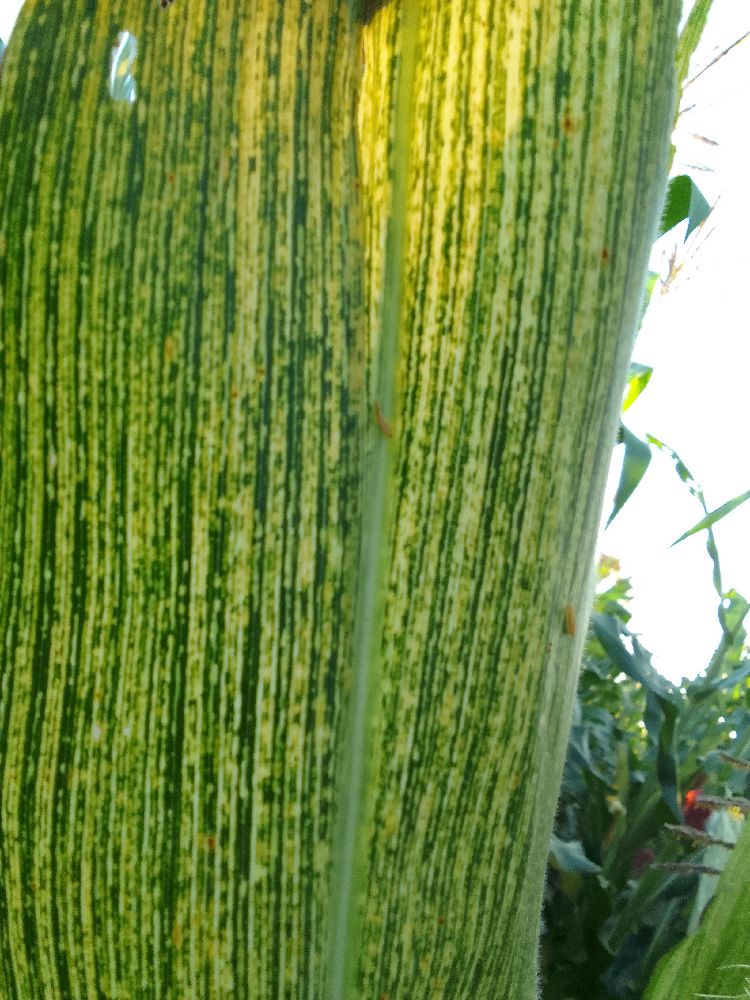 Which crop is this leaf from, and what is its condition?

maize, maize streak virus
